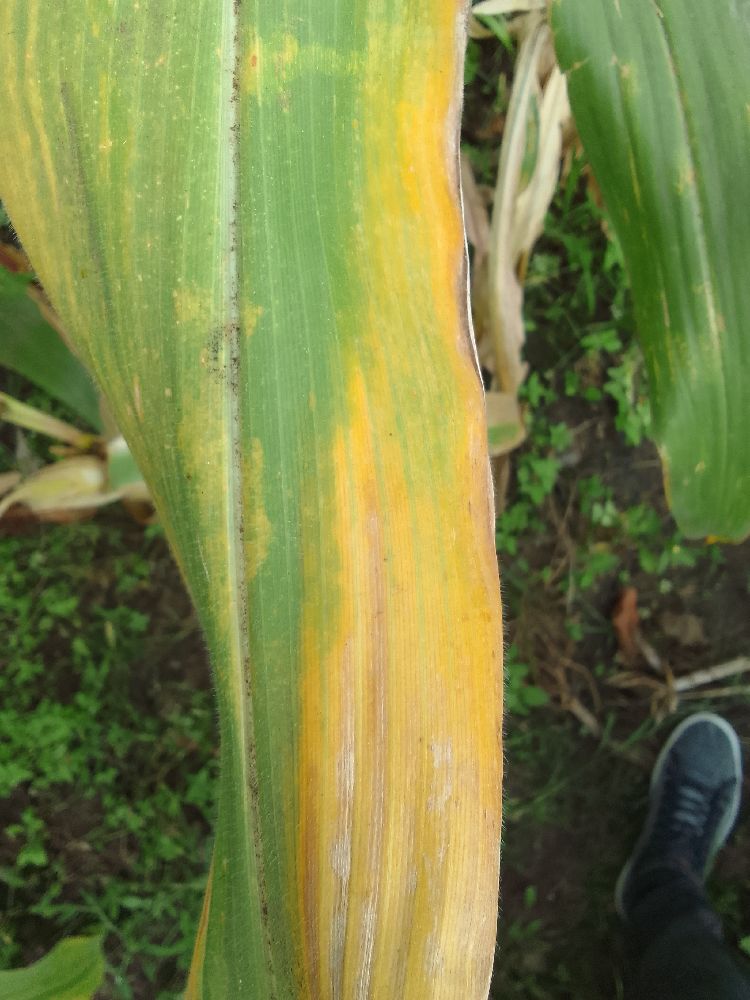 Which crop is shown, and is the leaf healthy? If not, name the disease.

maize, maize lethal necrosis
